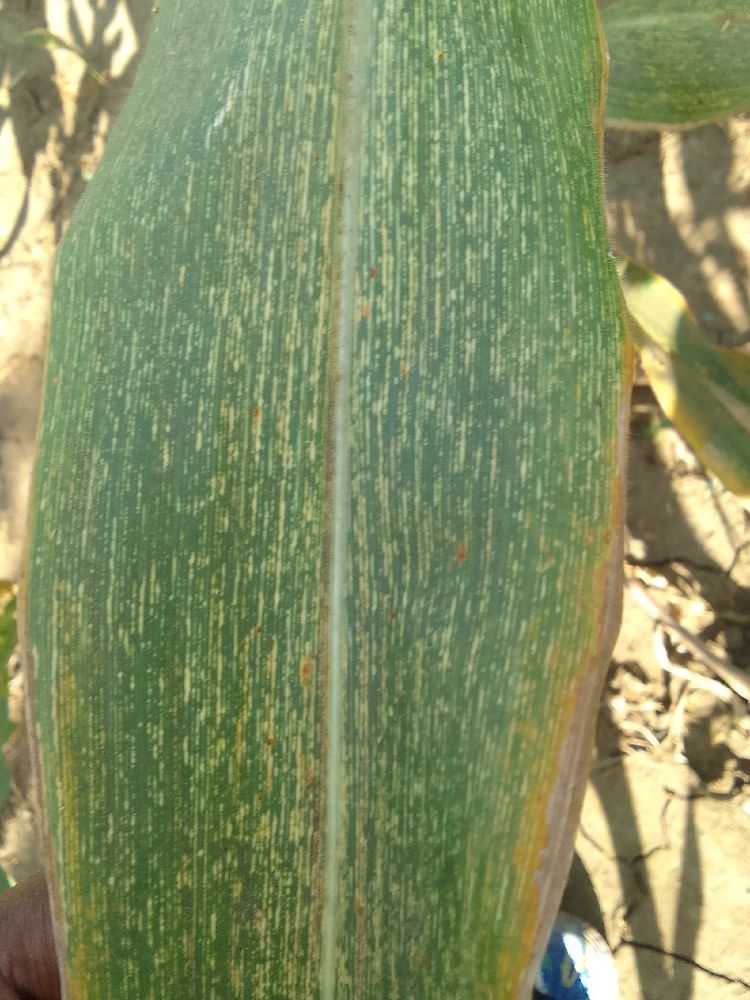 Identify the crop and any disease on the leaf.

maize, maize streak virus
